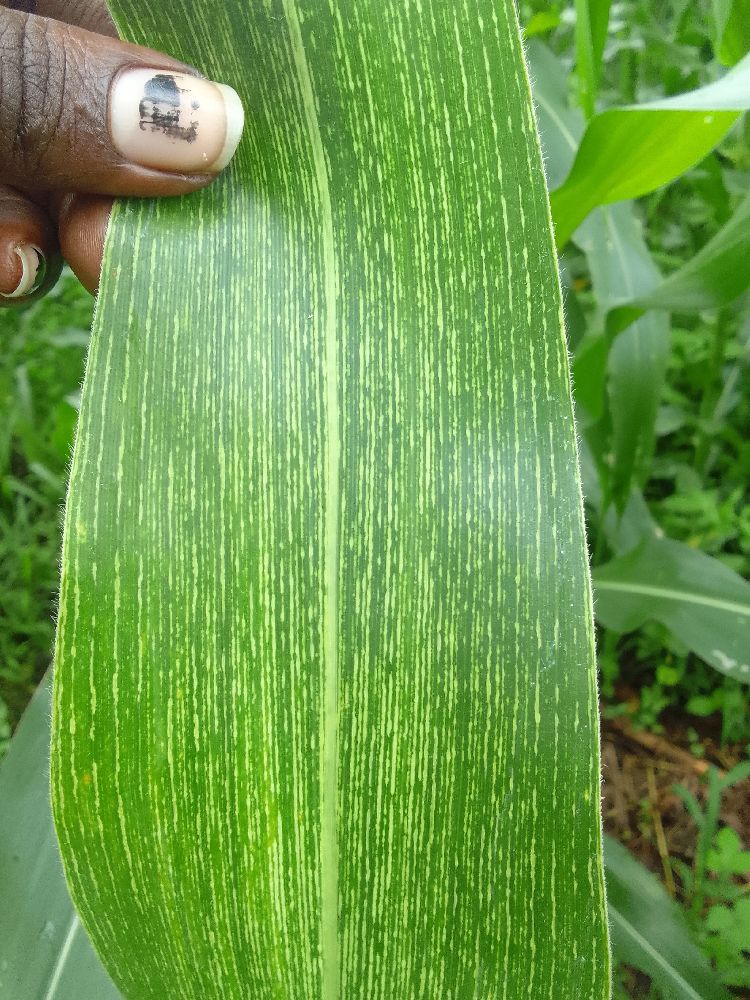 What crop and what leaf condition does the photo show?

maize, maize streak virus
